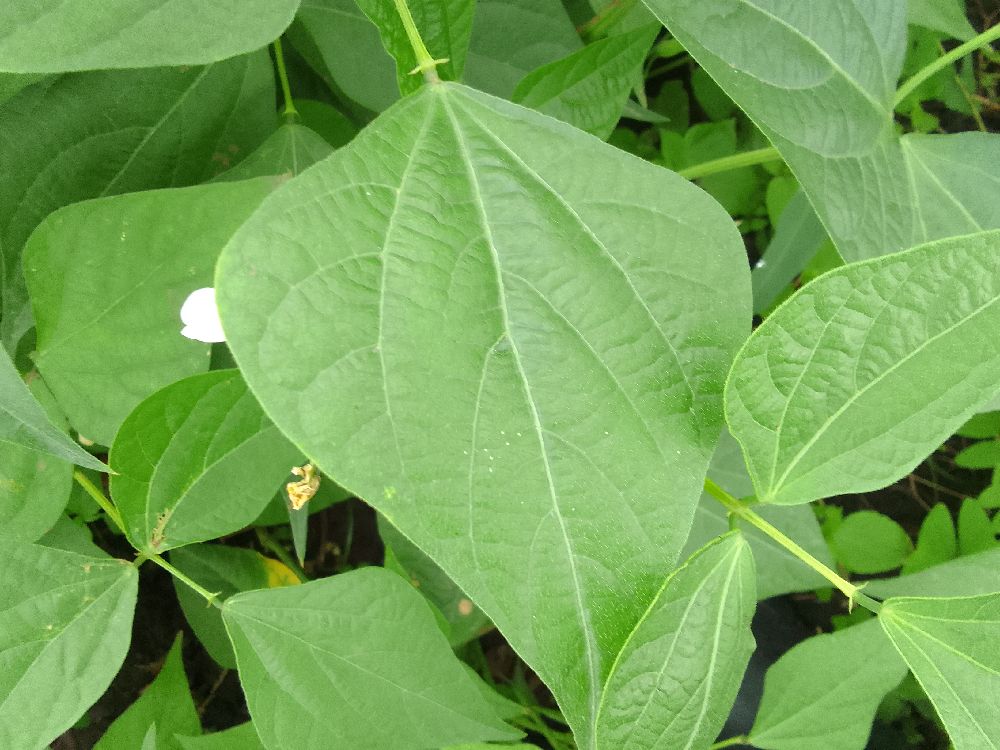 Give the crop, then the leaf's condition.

common bean, healthy
